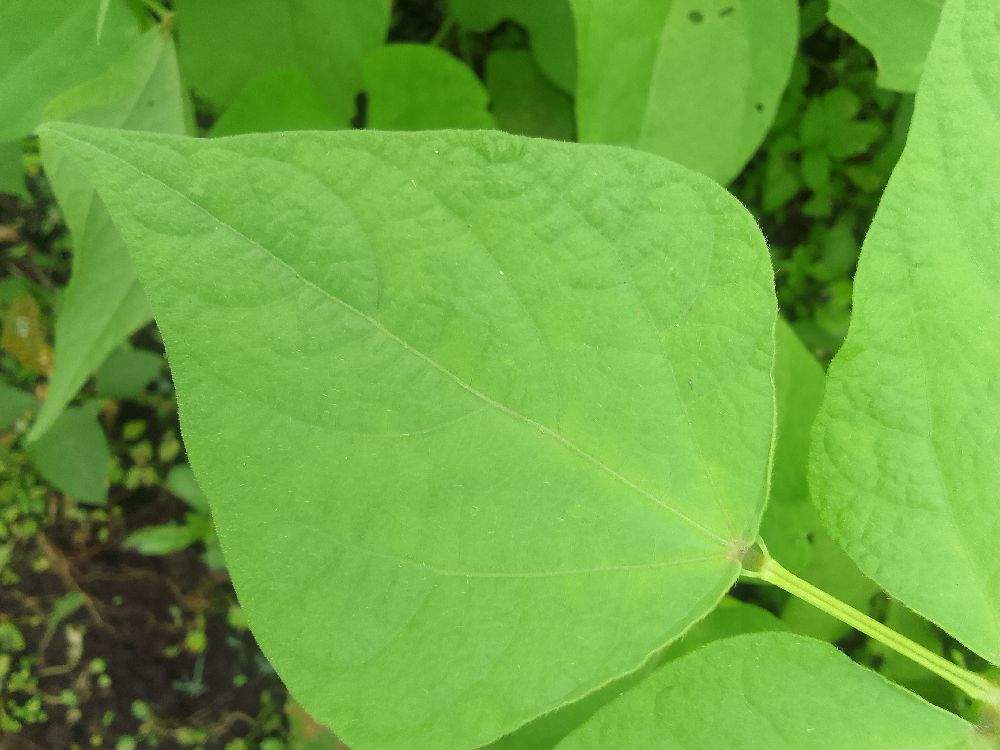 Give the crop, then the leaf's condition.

common bean, healthy
